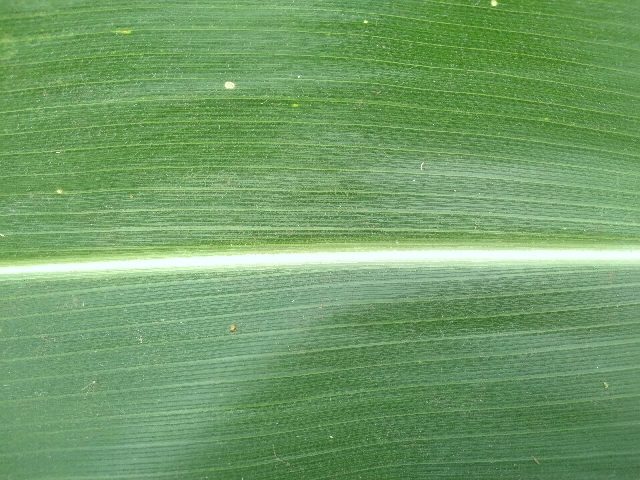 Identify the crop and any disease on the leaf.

maize, healthy
